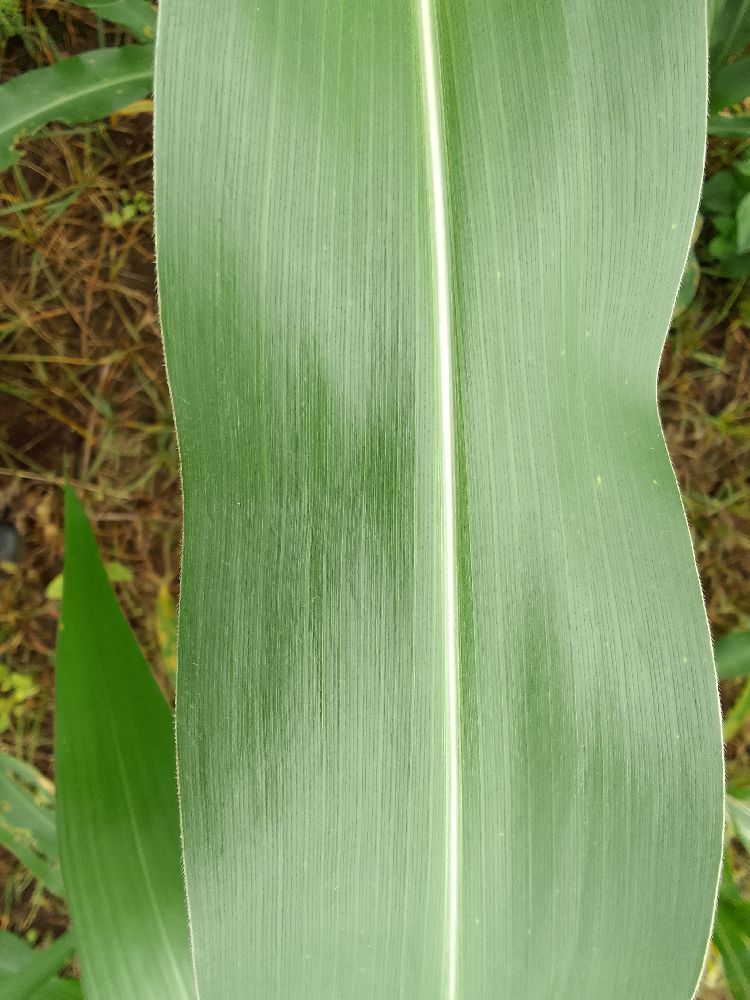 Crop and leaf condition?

maize, healthy
